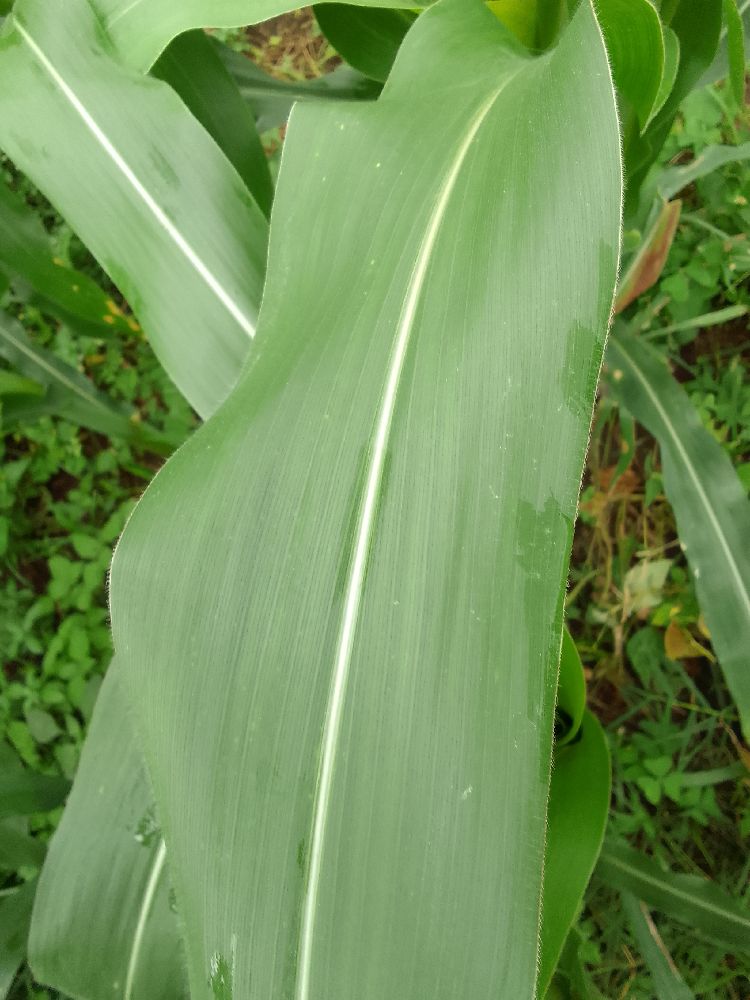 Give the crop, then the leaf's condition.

maize, healthy
